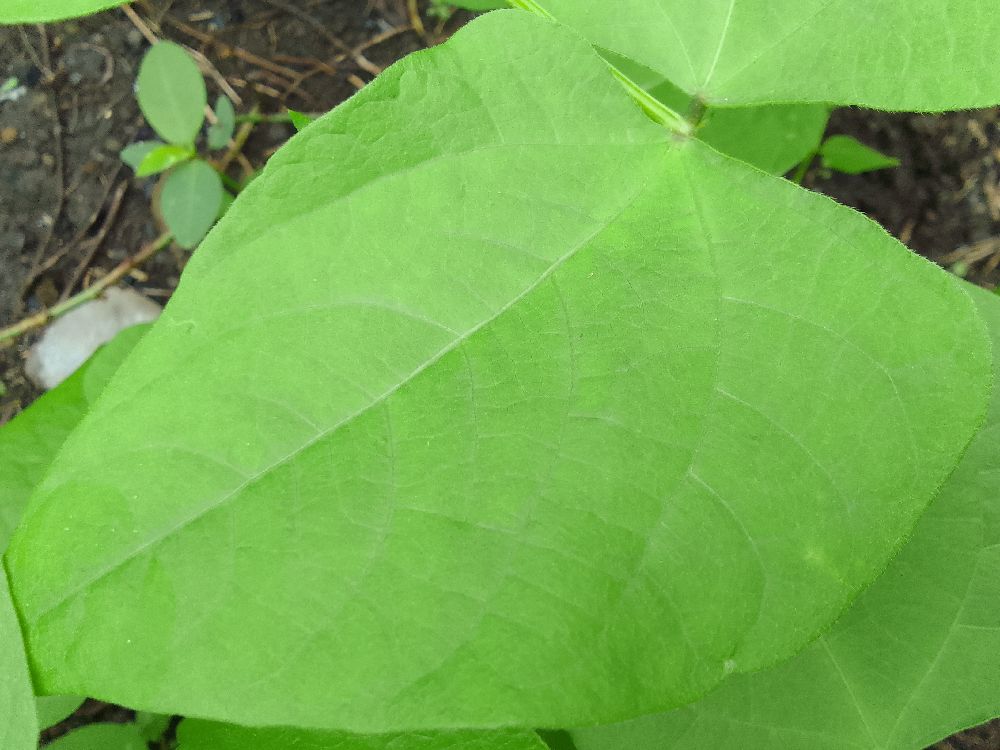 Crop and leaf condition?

common bean, healthy
